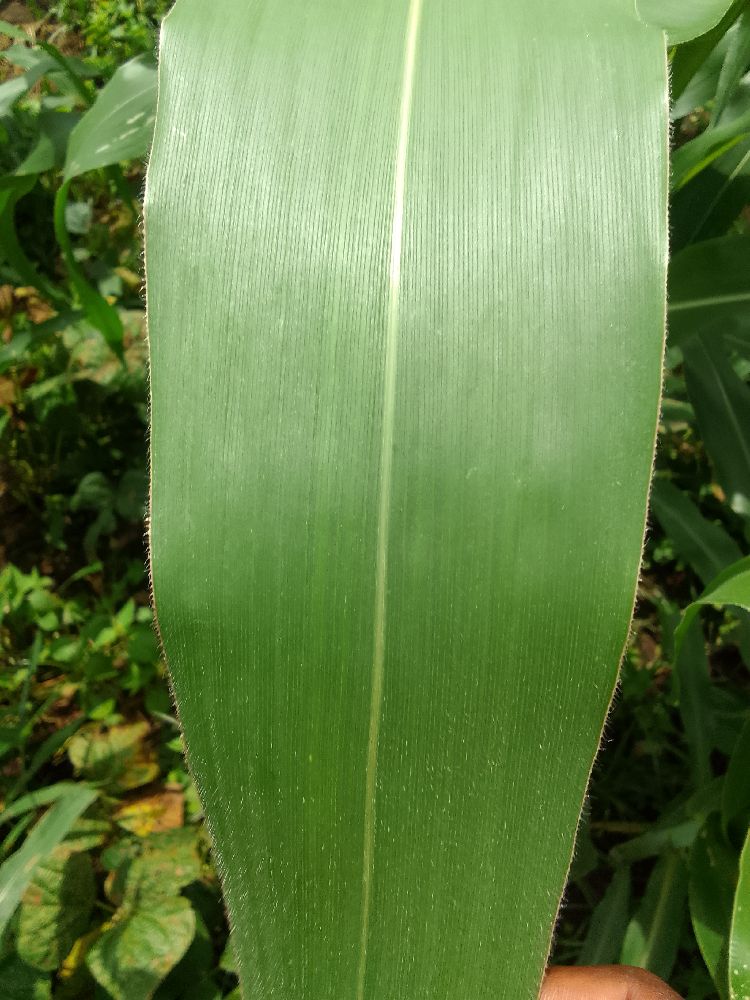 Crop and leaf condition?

maize, healthy
